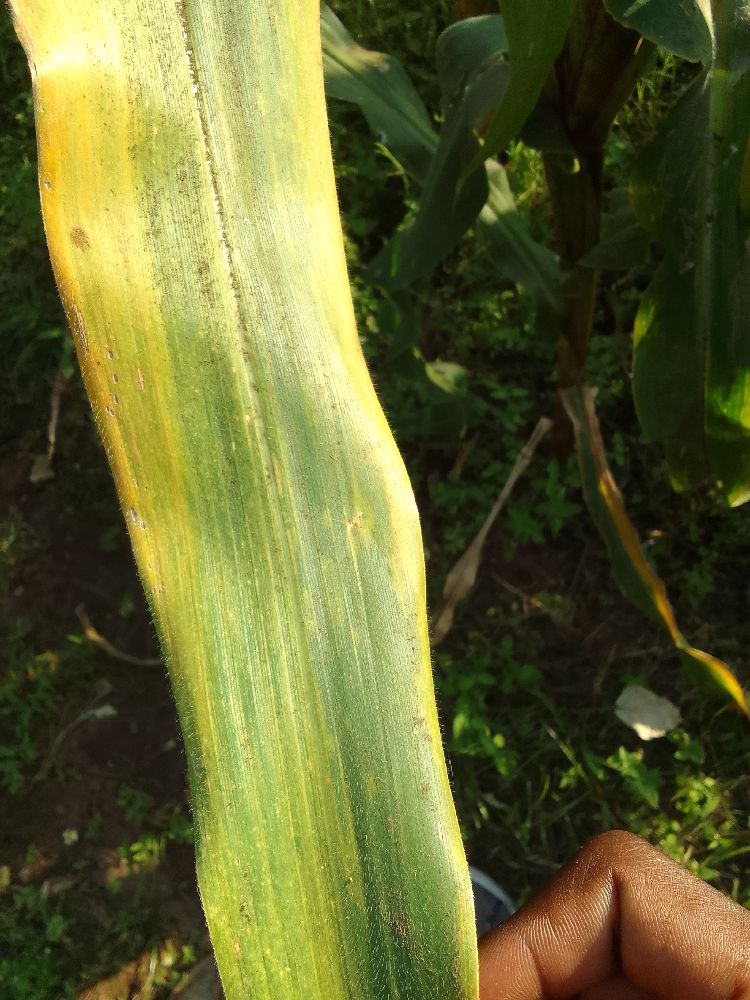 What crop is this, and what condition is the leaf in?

maize, maize lethal necrosis
